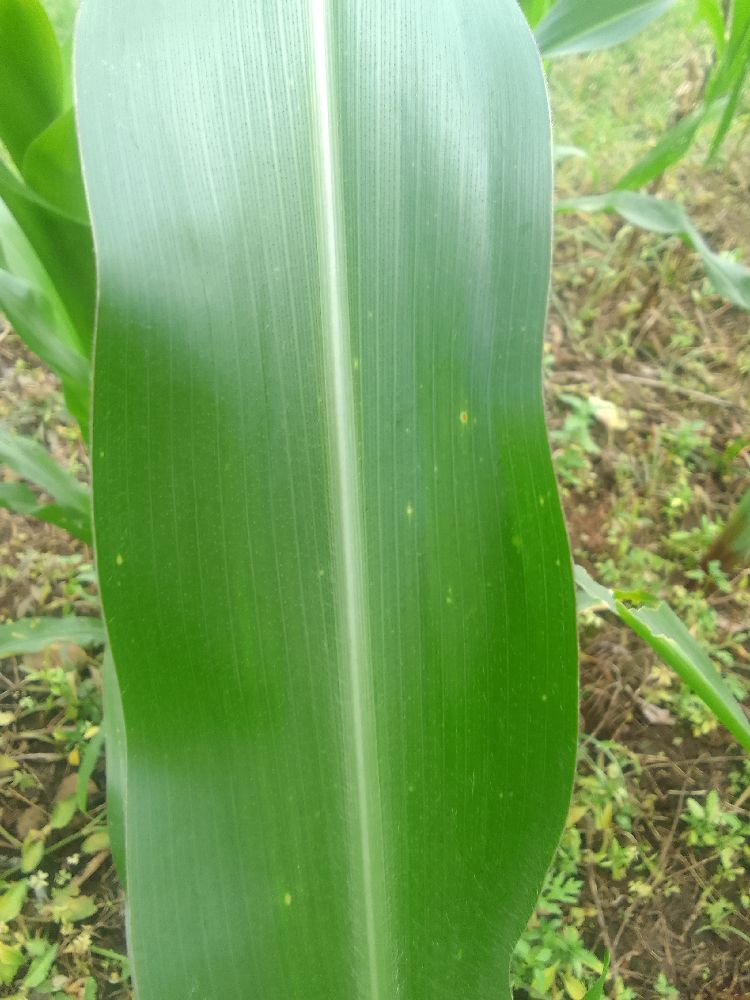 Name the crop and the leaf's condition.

maize, healthy
